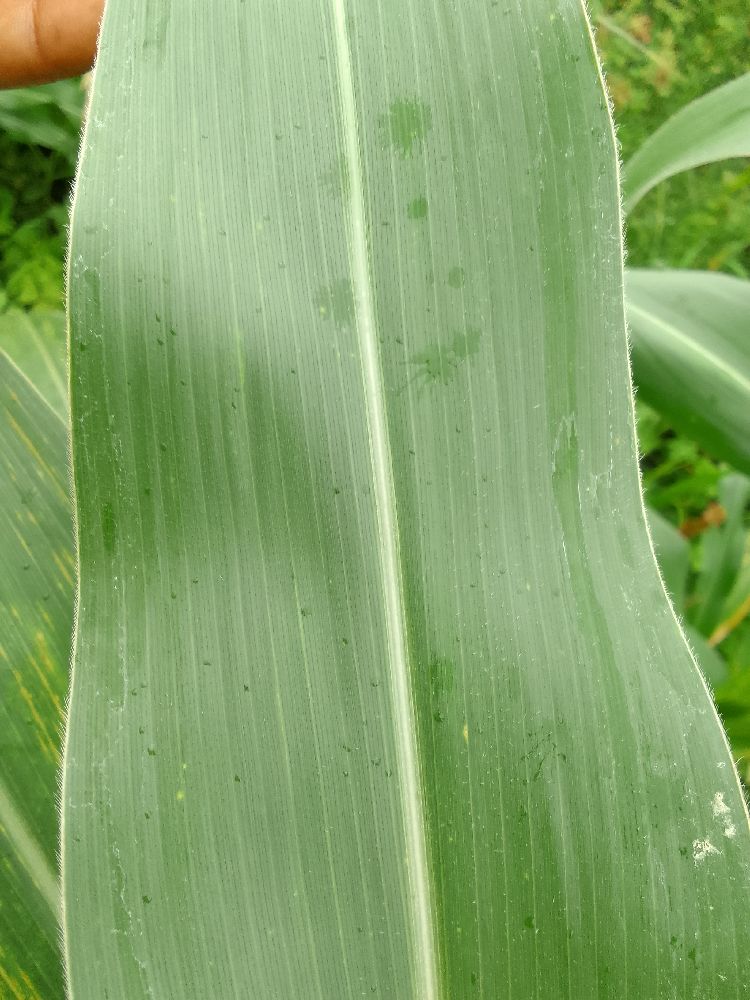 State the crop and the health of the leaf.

maize, healthy
